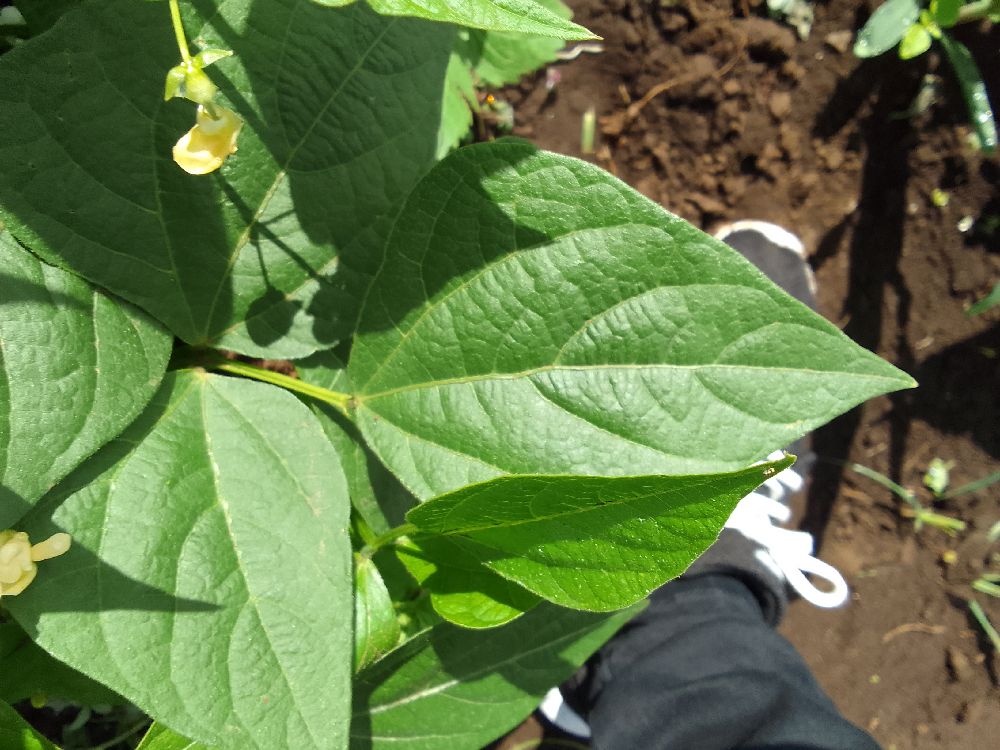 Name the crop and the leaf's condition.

common bean, healthy
